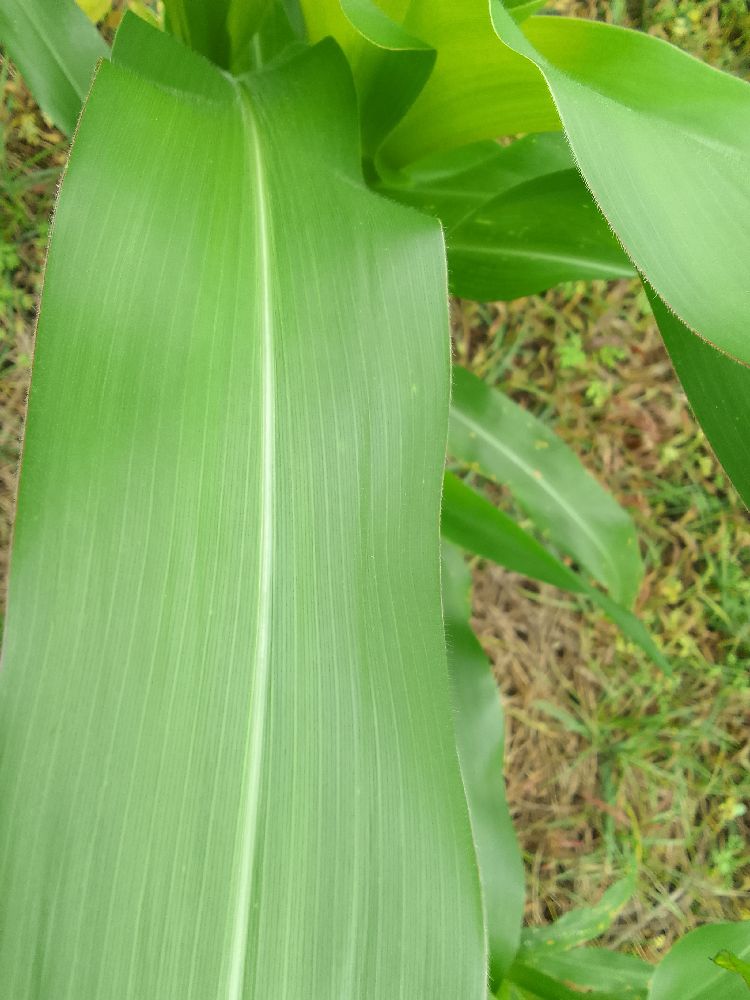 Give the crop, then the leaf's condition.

maize, healthy
